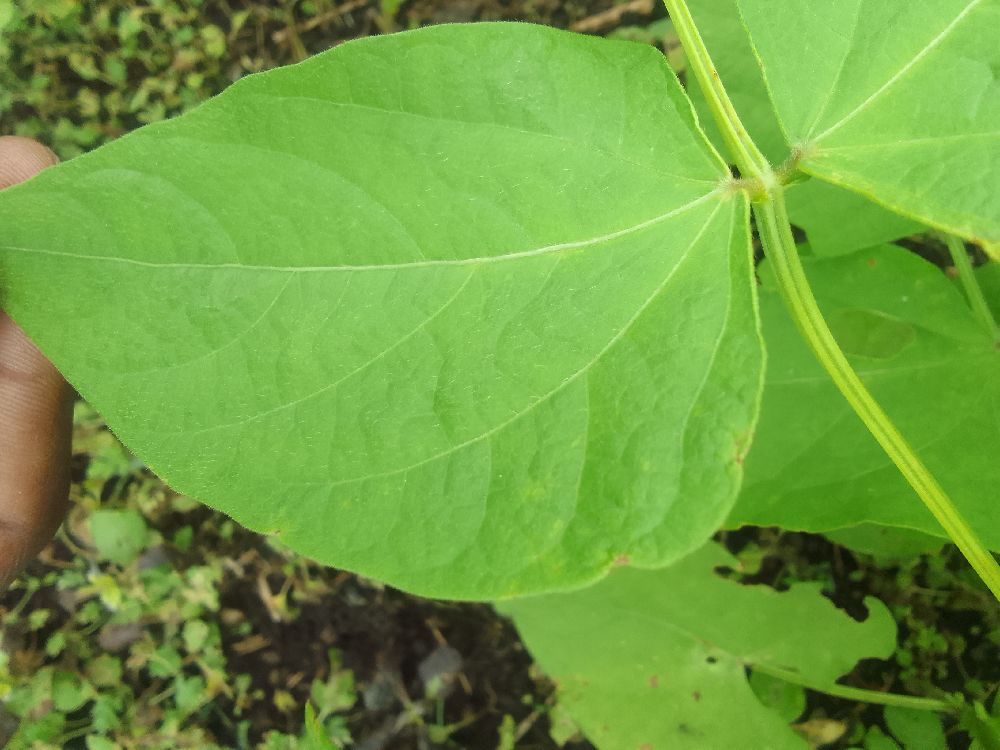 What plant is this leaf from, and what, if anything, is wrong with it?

common bean, healthy
